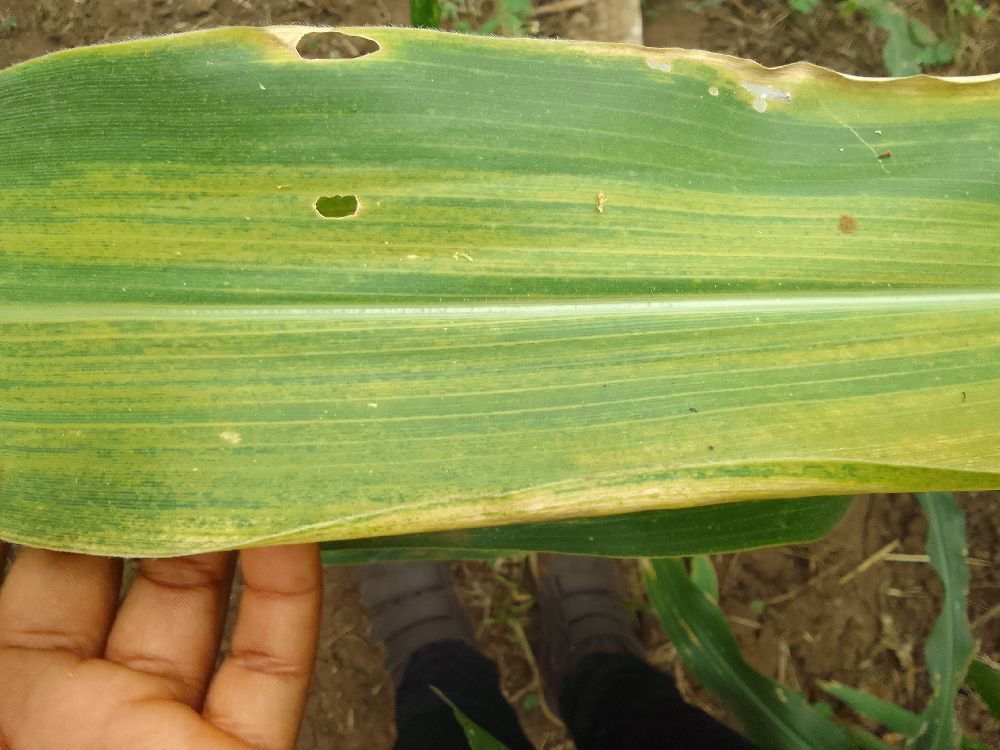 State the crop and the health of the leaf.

maize, maize lethal necrosis
